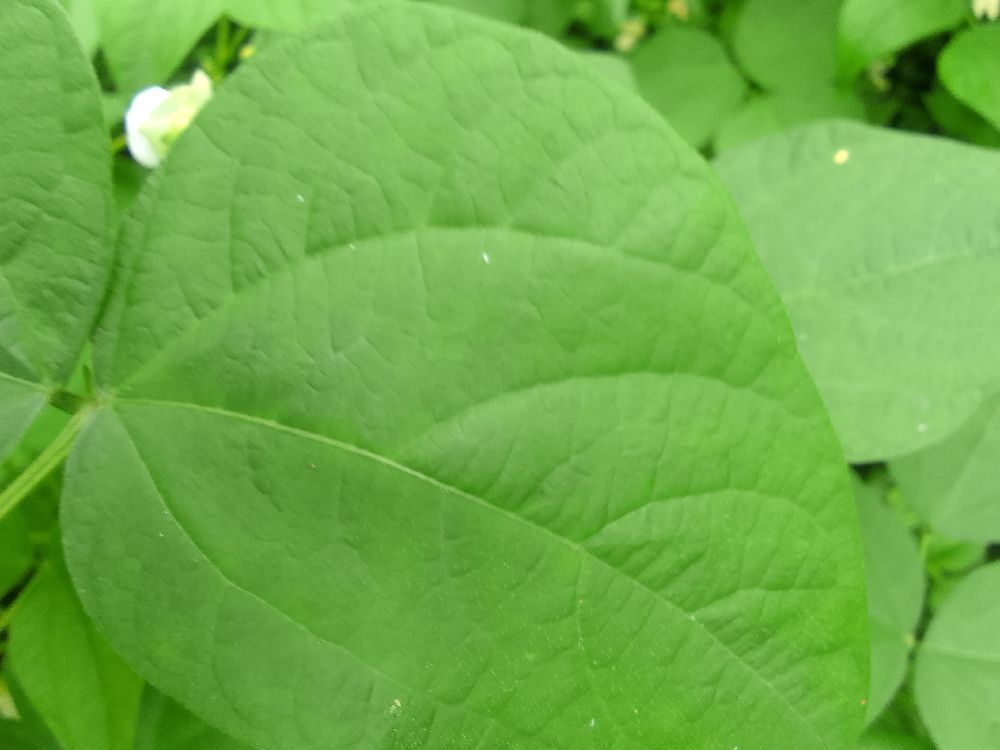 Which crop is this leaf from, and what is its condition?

common bean, healthy
